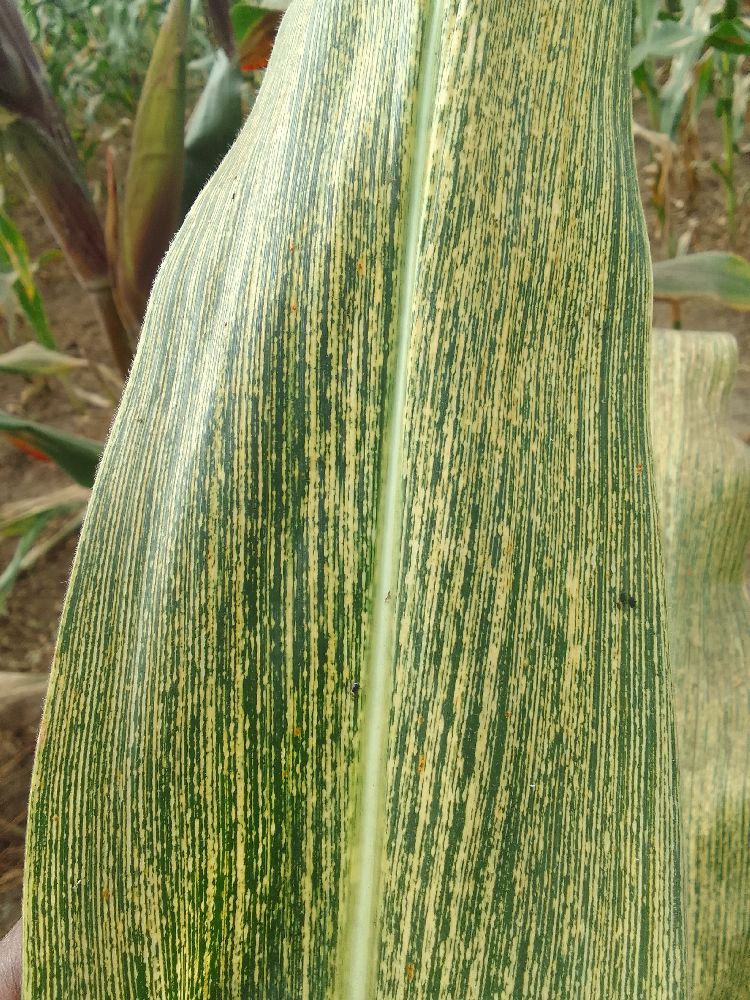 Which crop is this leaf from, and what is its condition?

maize, maize streak virus
